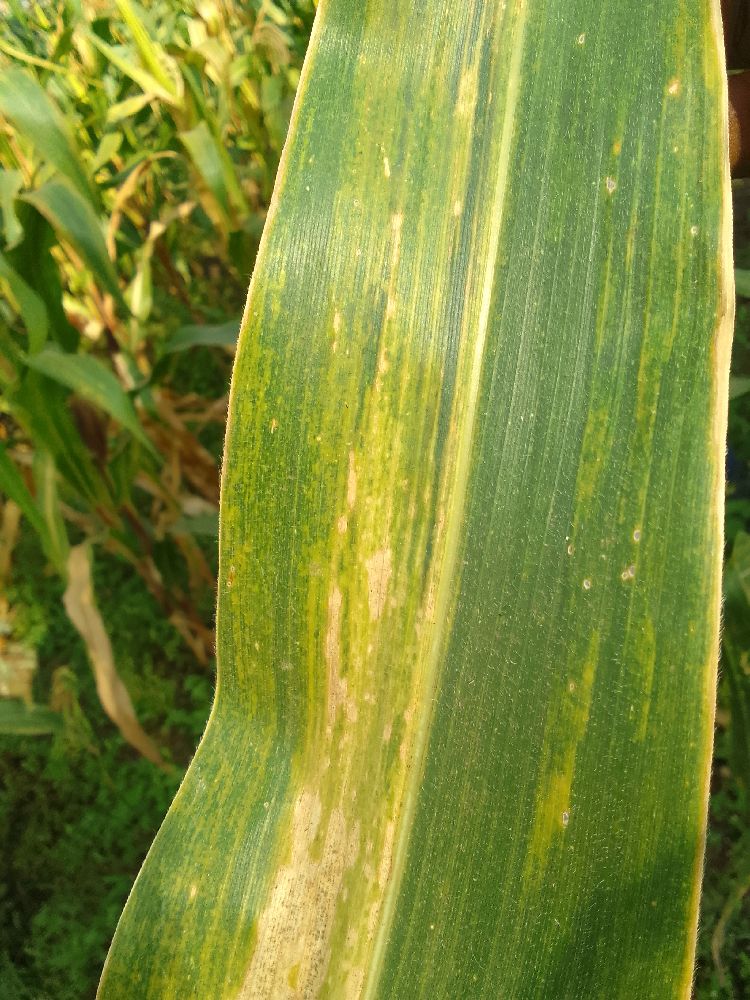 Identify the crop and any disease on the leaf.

maize, maize lethal necrosis
